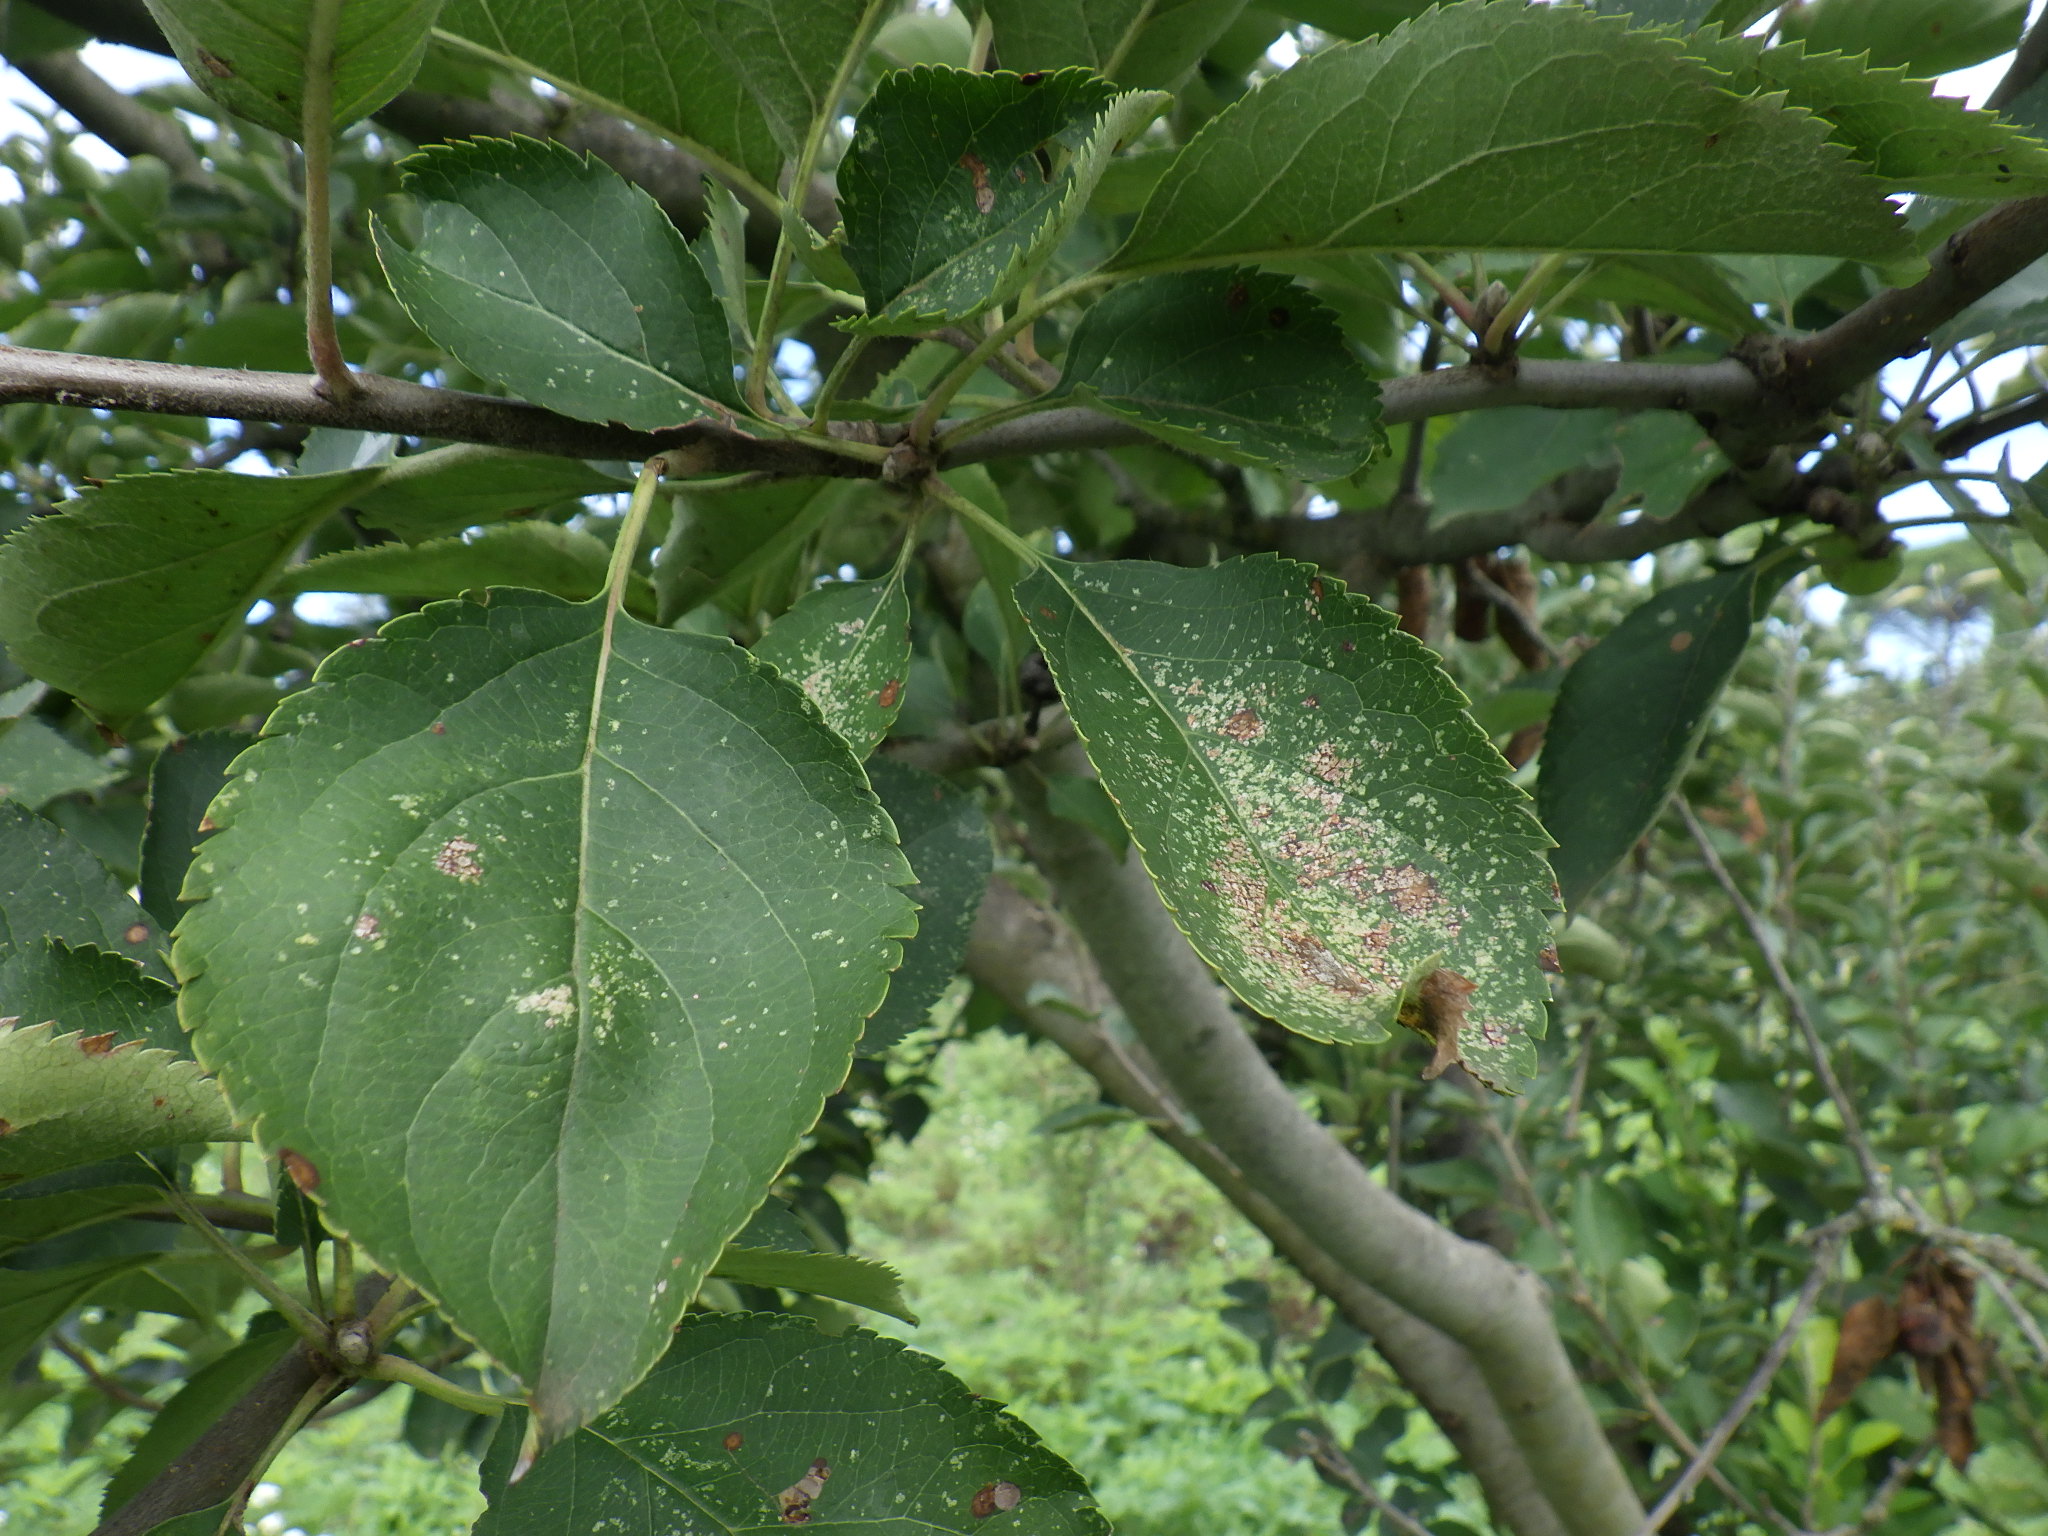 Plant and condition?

apple, alternaria, mites
